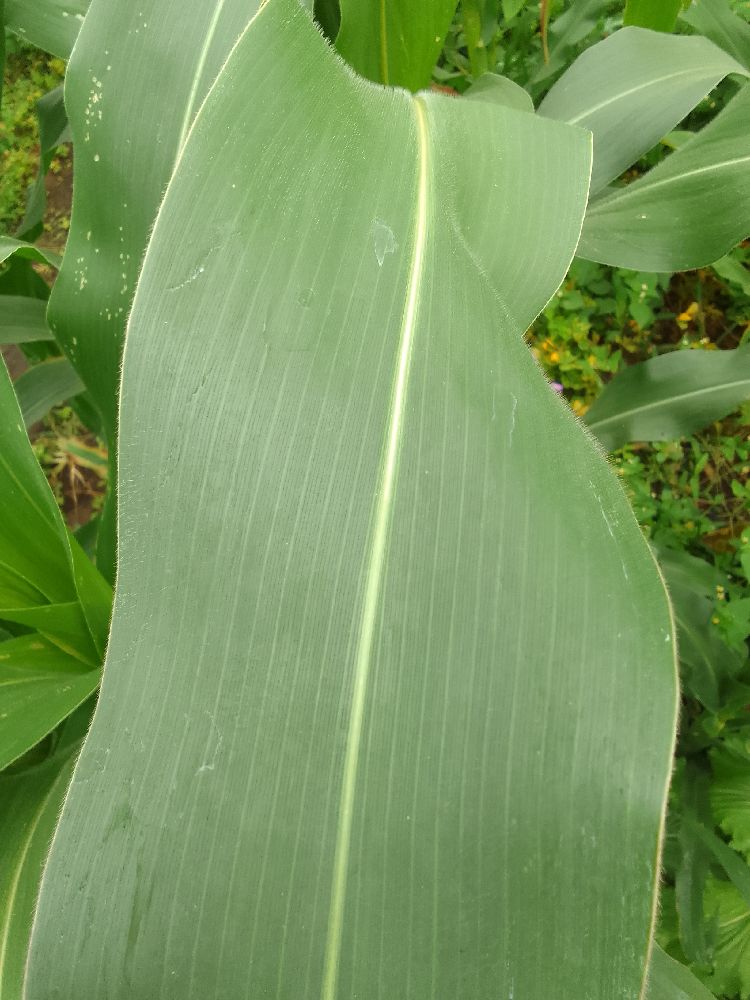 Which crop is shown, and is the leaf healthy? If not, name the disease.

maize, healthy
